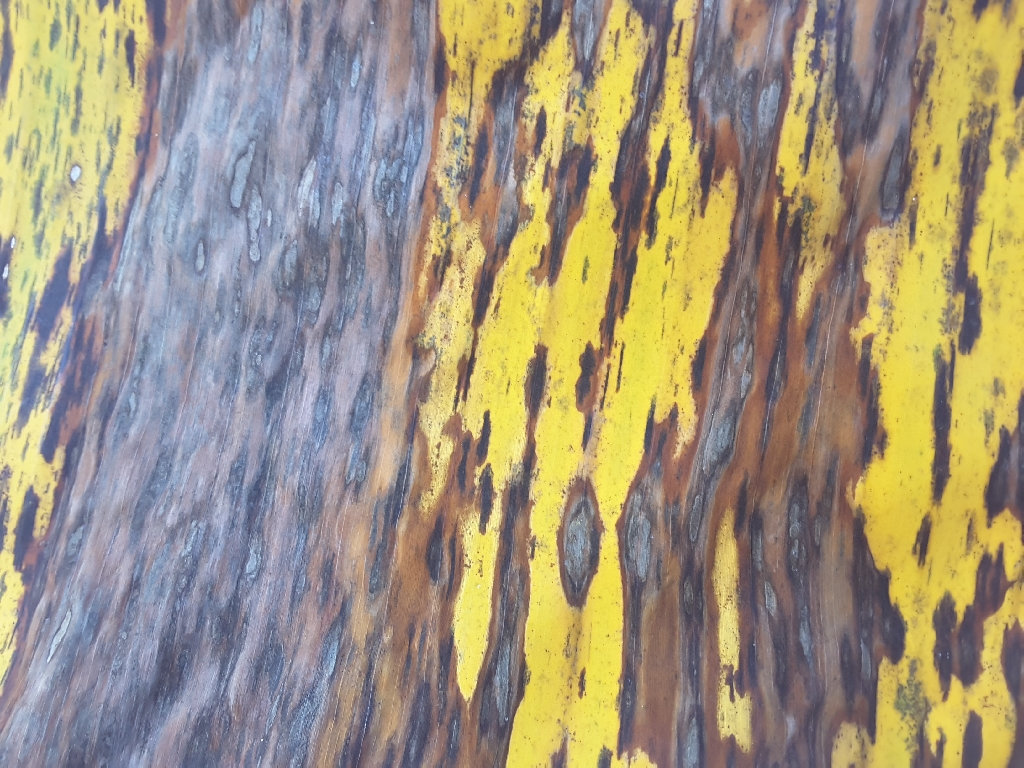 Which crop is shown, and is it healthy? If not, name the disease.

banana, black sigatoka
